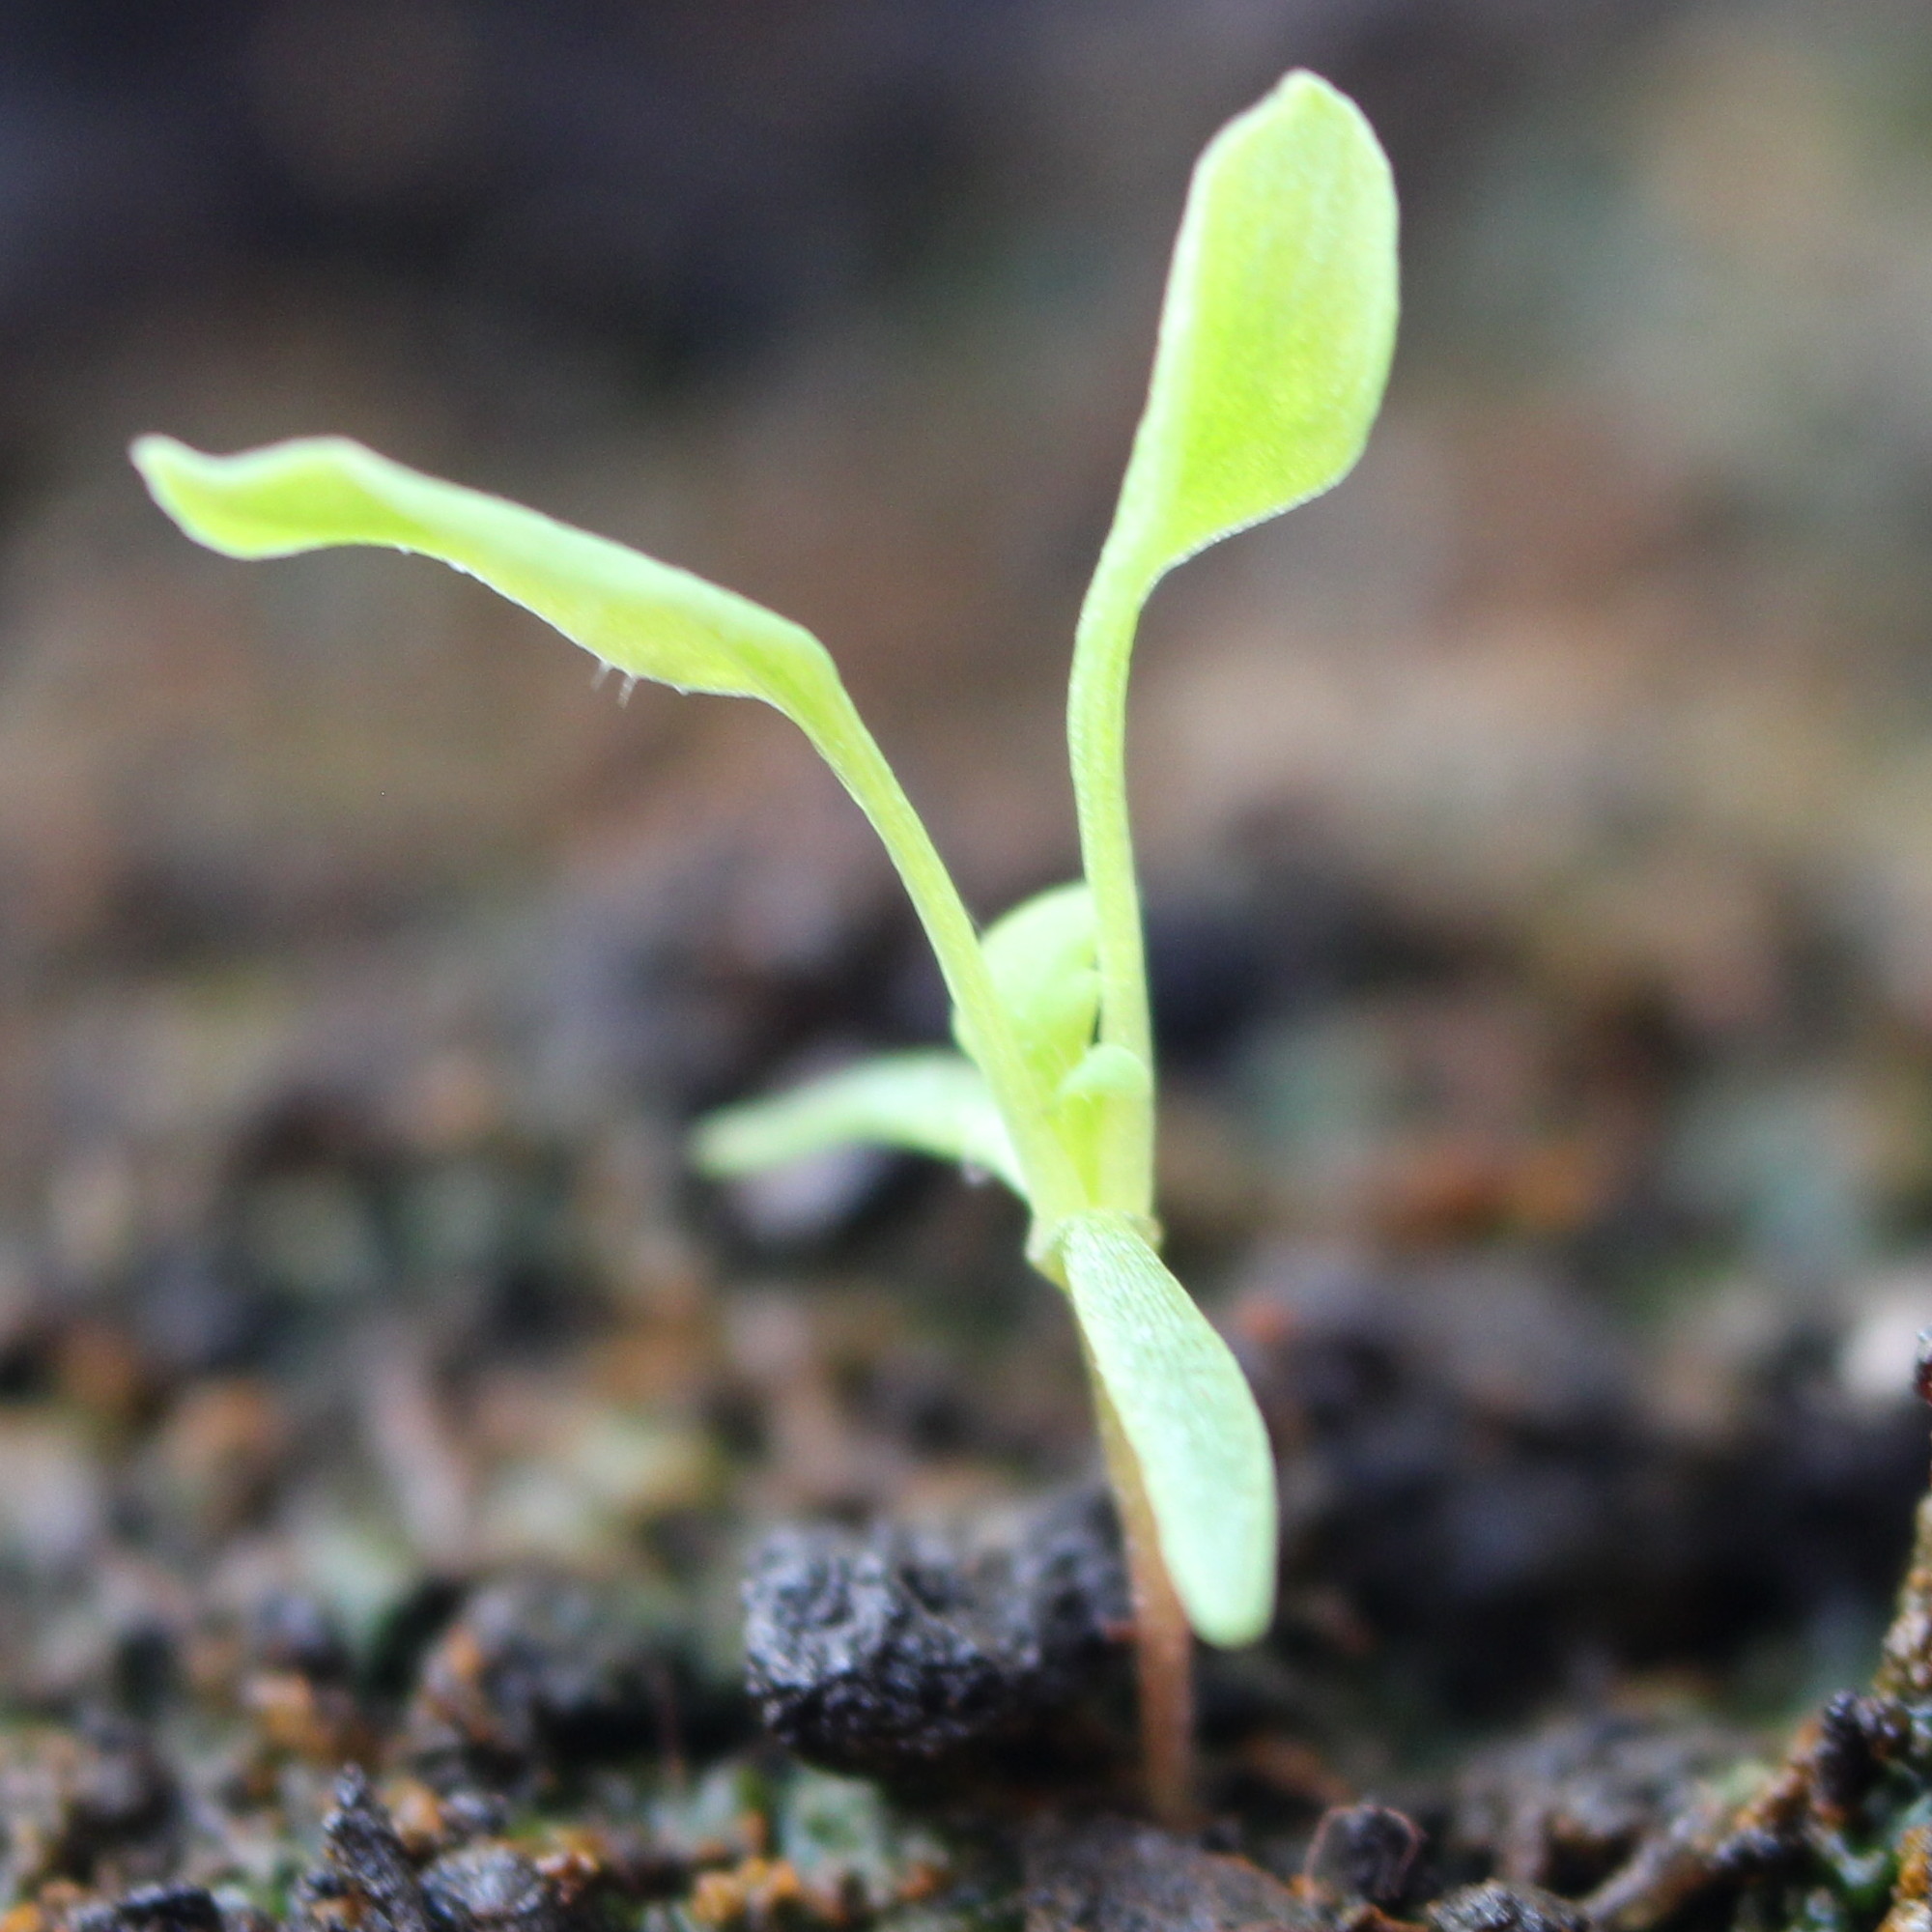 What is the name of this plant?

Papaver rhoeas
